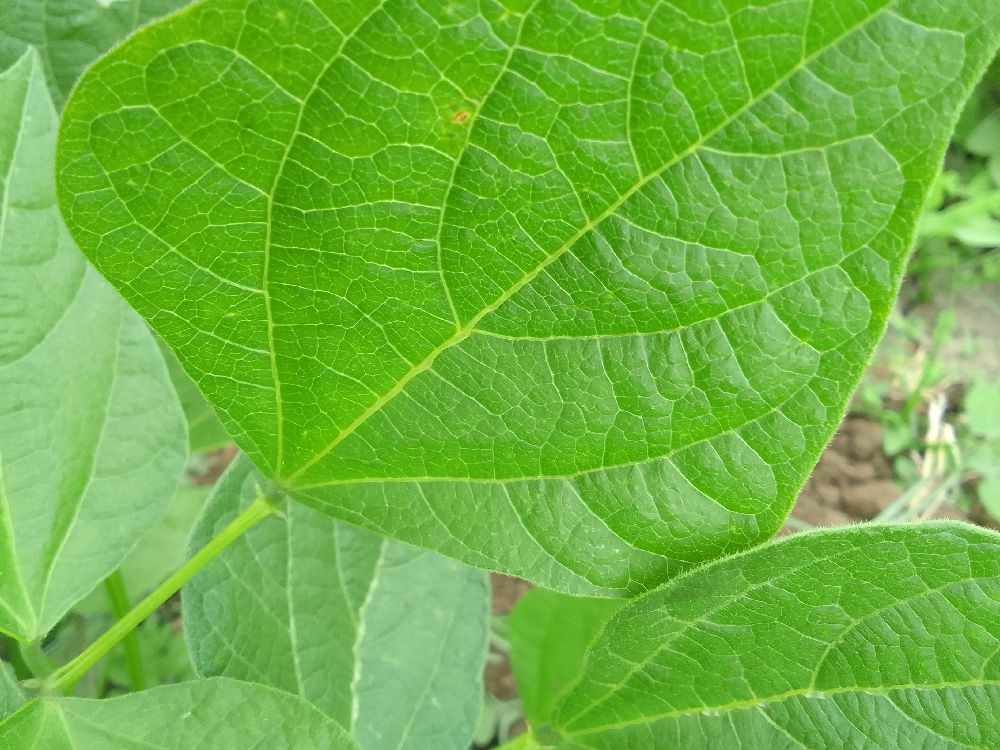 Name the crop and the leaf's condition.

common bean, healthy
